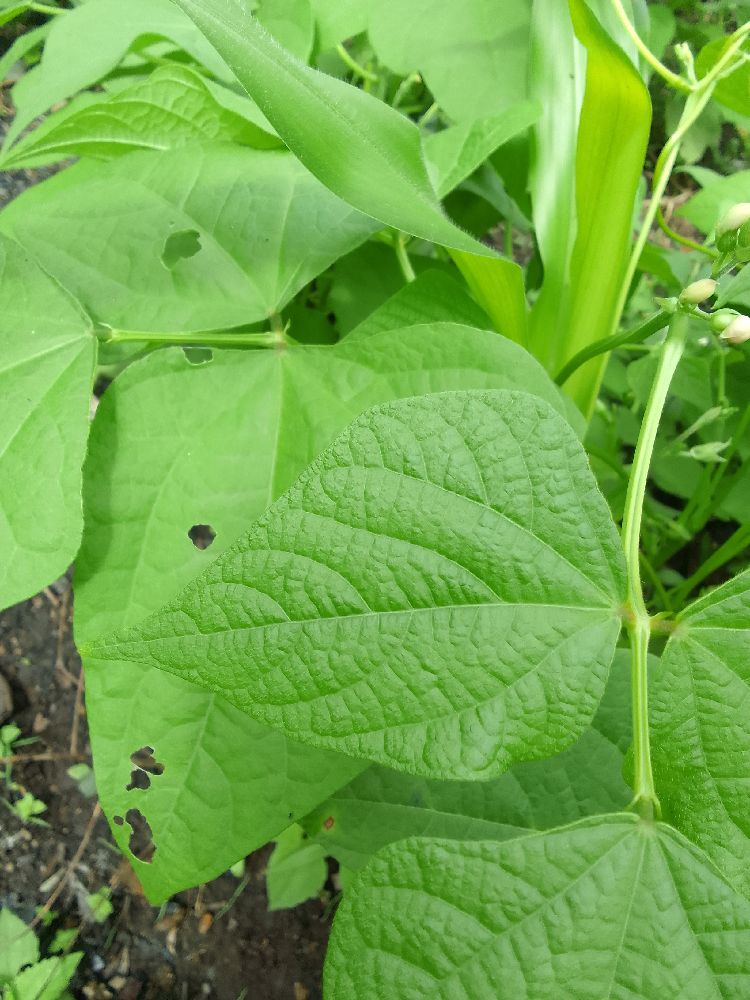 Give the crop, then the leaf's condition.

common bean, healthy
